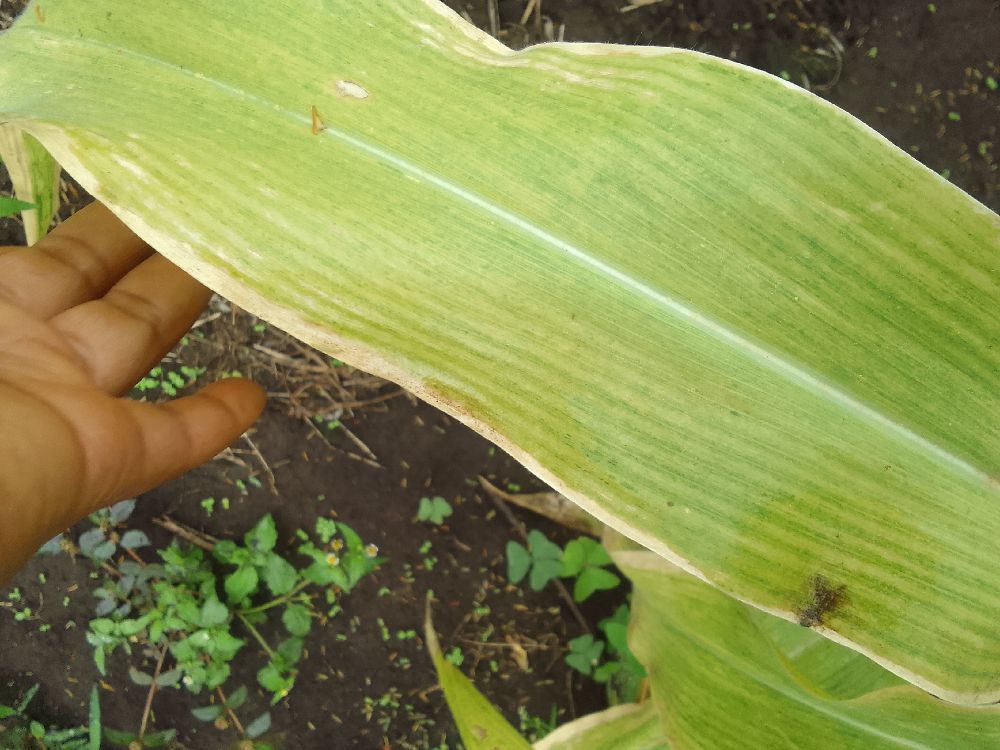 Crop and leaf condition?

maize, maize lethal necrosis
